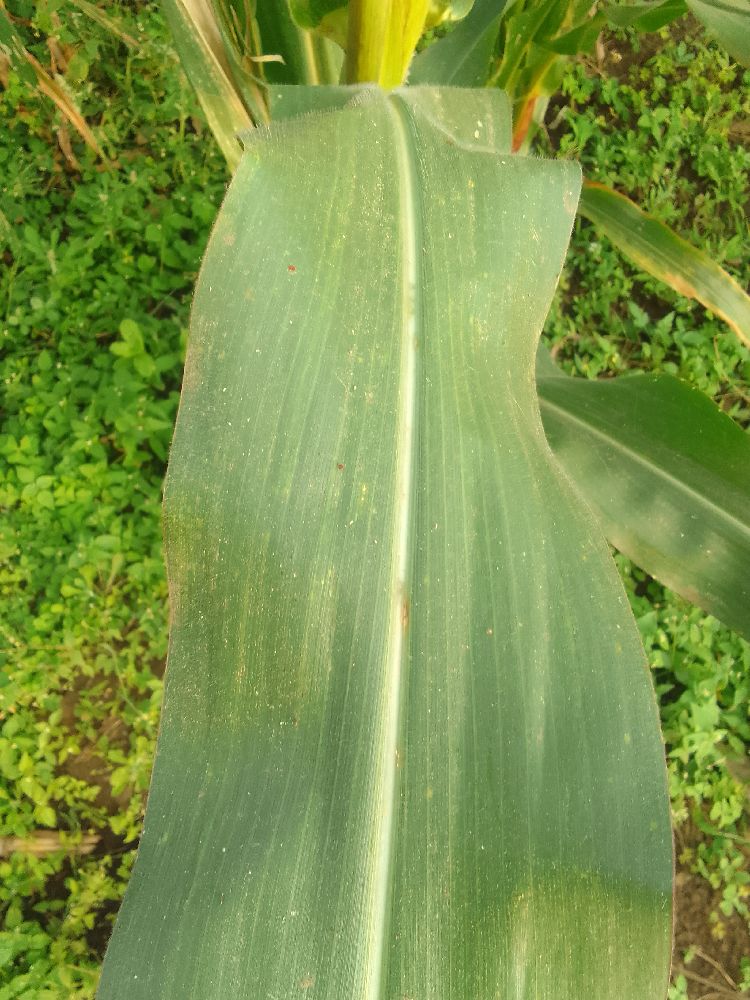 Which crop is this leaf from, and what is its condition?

maize, healthy
